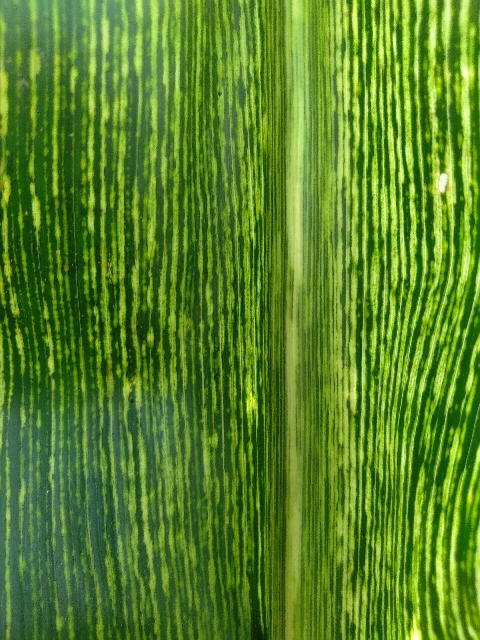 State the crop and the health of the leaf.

maize, maize streak virus
